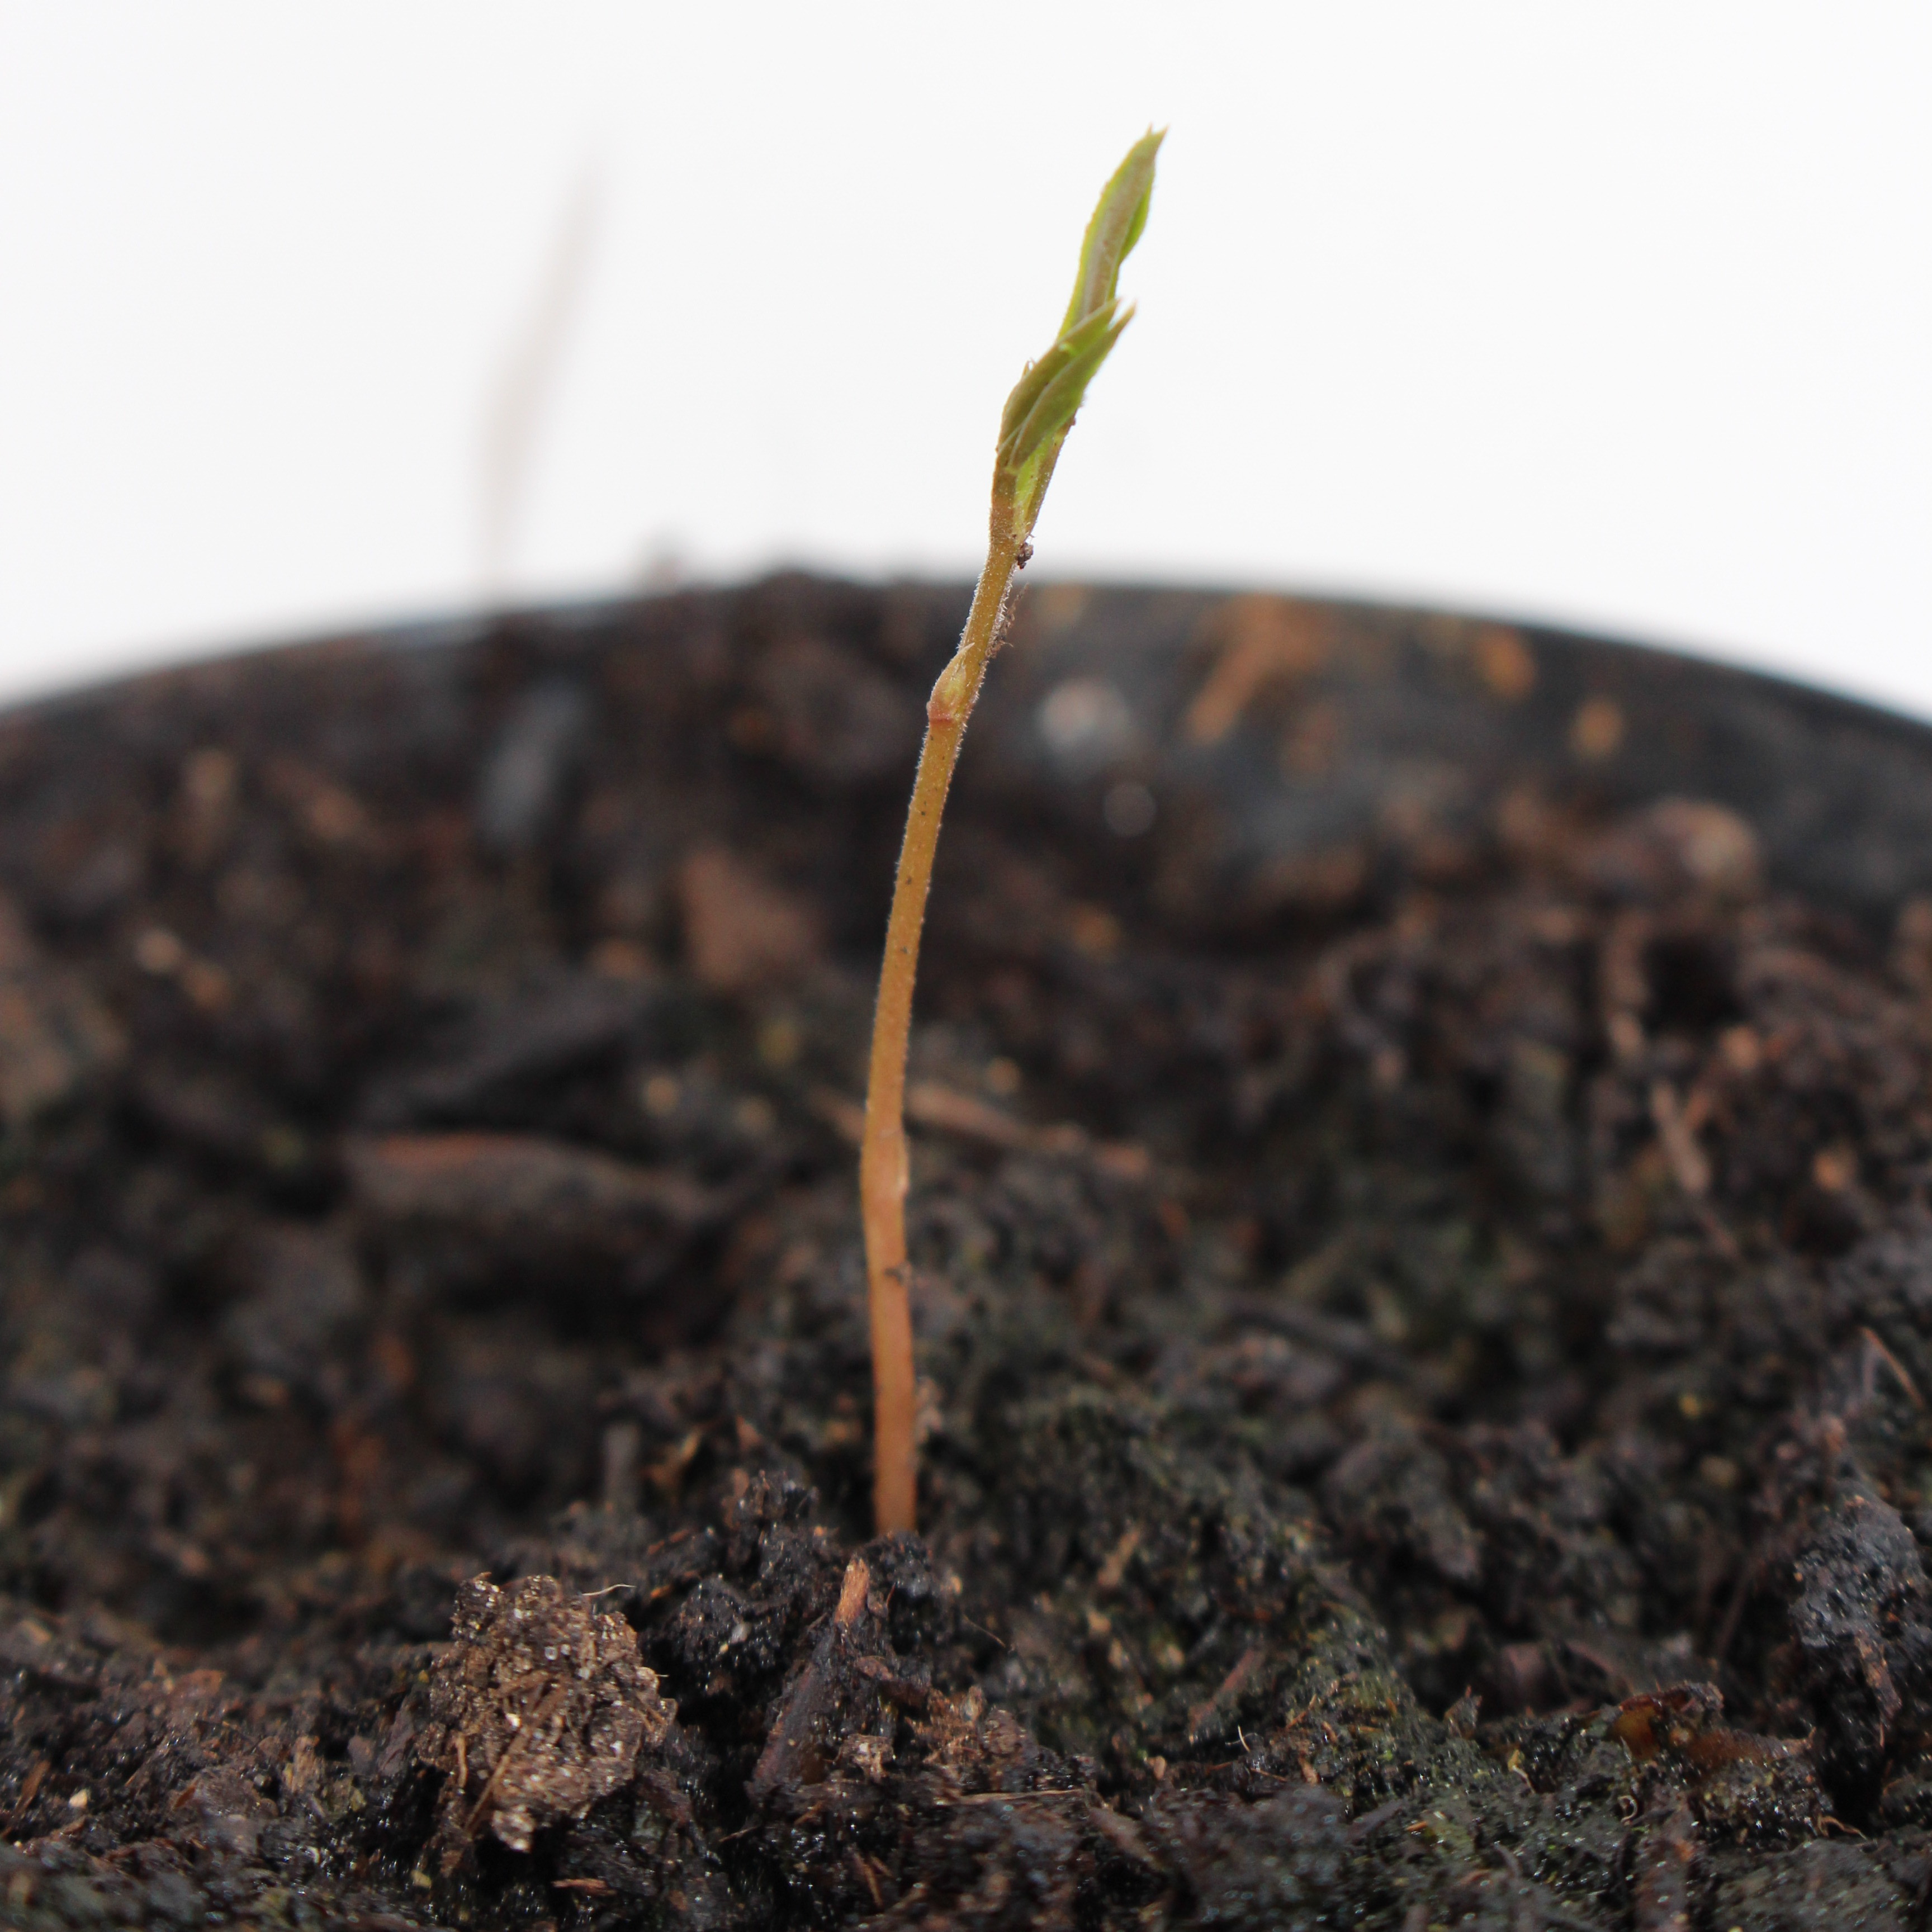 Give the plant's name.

Vicia sativa
